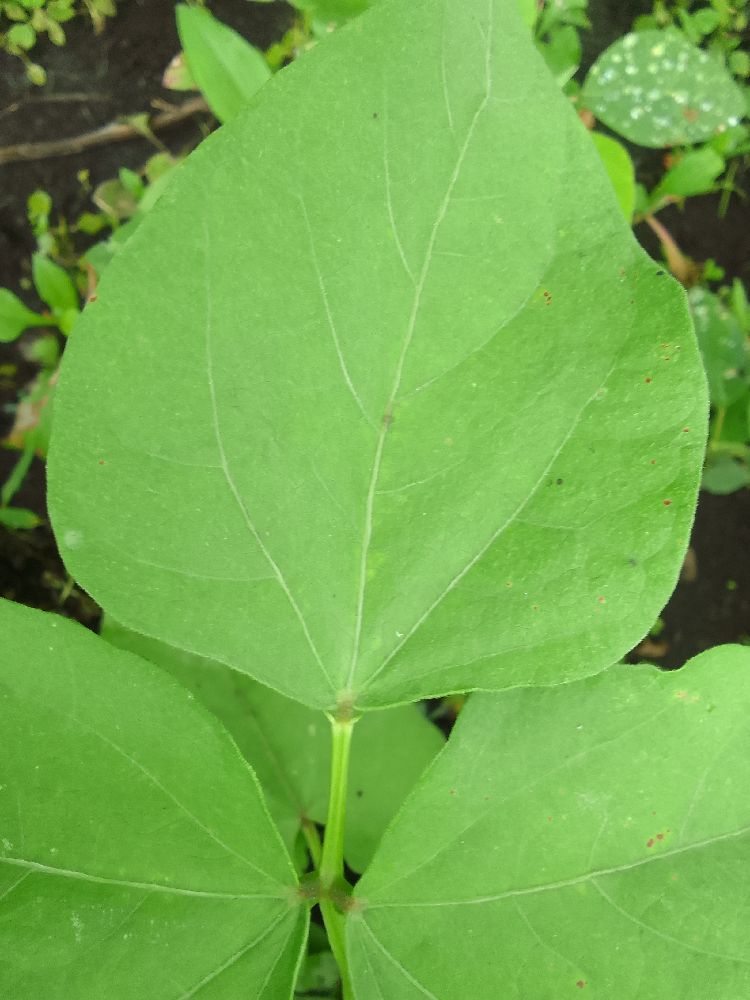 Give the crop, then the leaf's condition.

common bean, healthy
